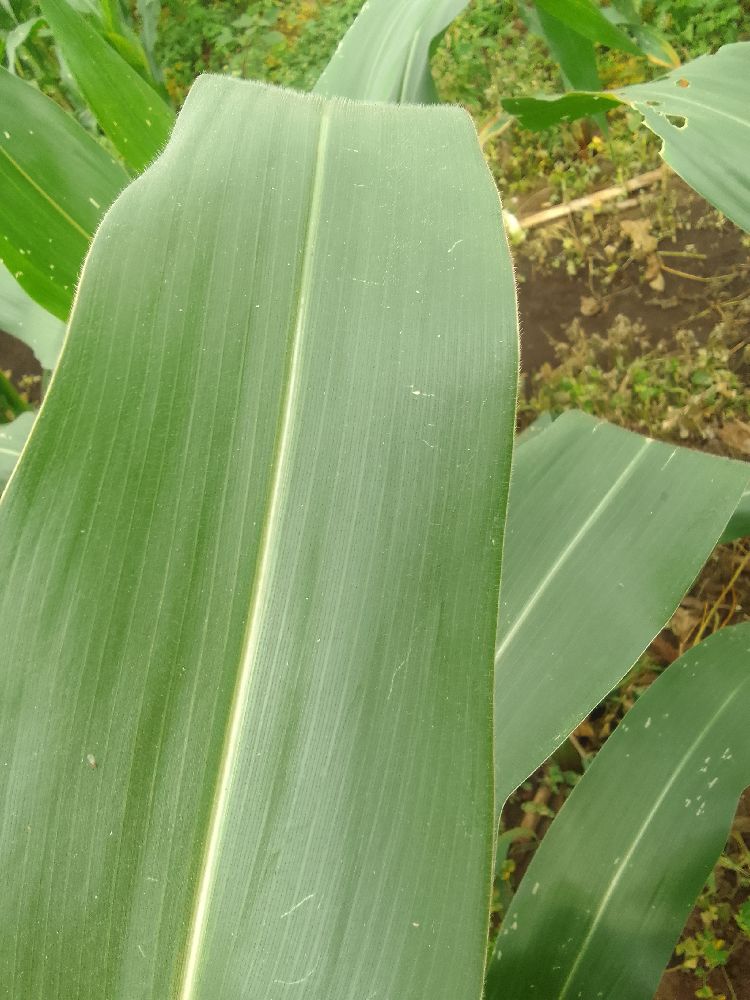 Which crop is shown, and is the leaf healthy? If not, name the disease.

maize, healthy
